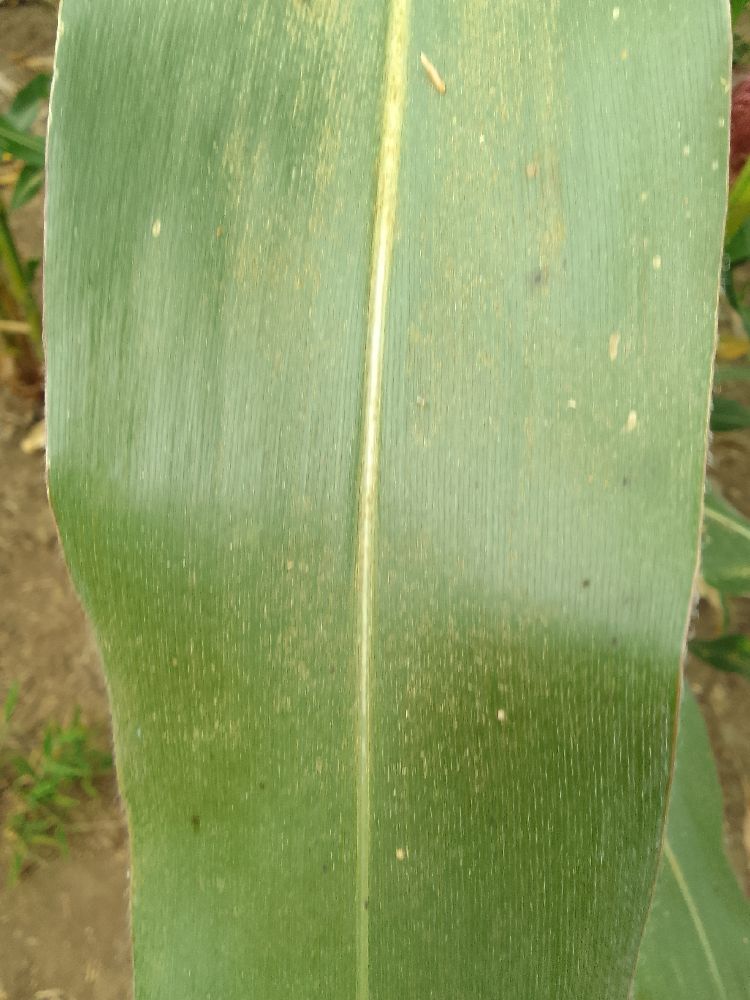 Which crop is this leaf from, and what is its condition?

maize, healthy
